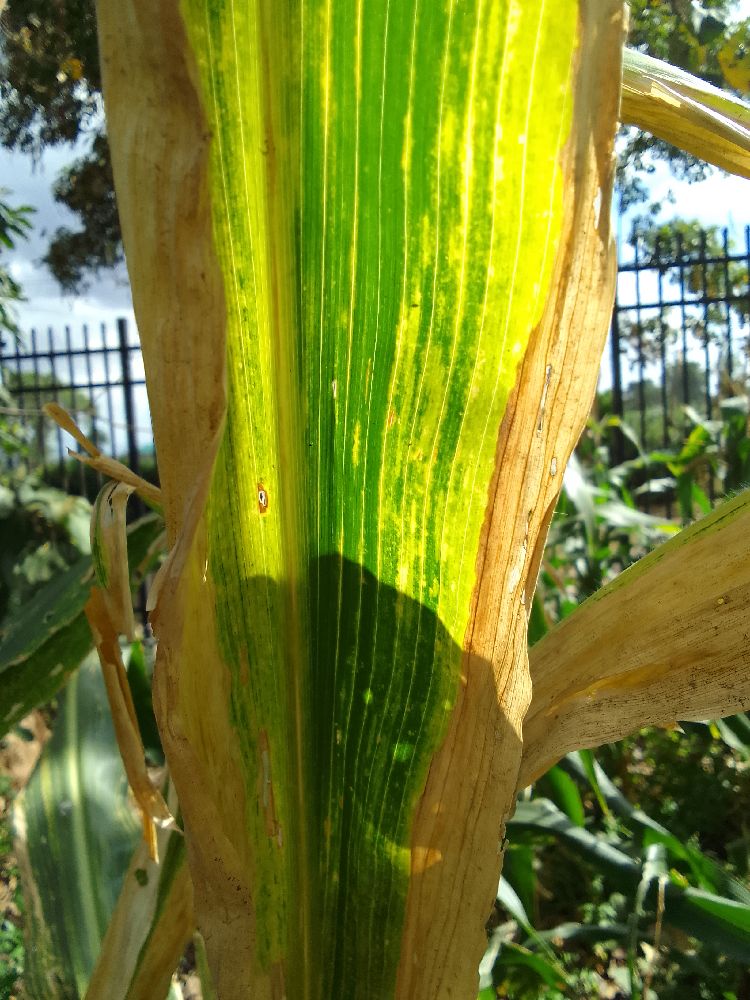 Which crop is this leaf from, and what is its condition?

maize, maize lethal necrosis
